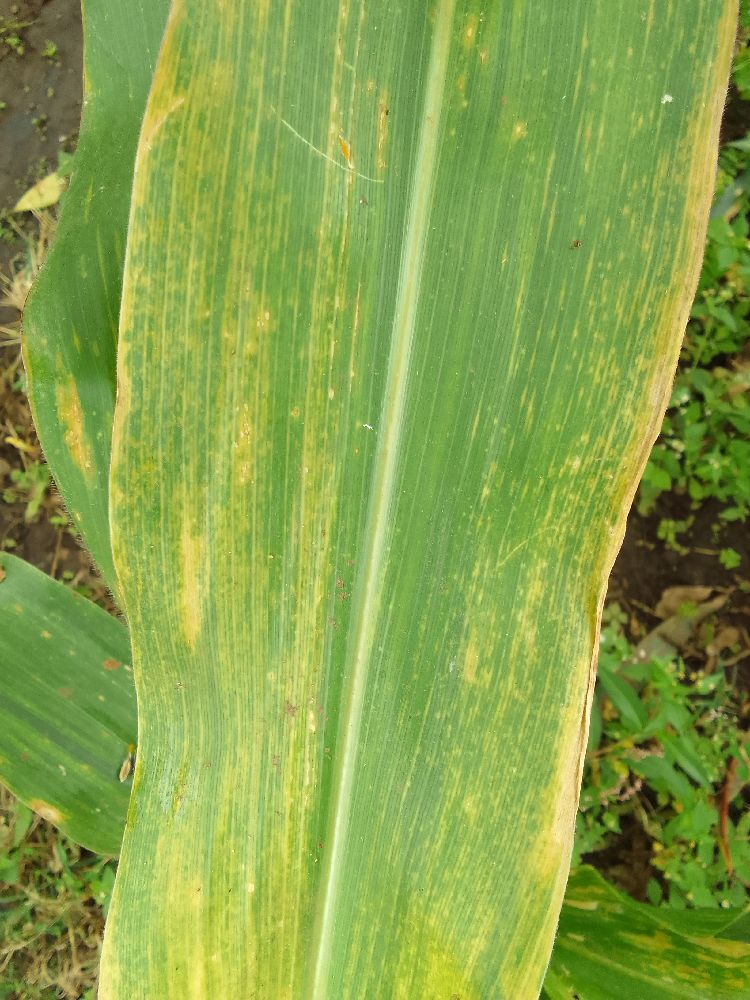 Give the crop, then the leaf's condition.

maize, maize lethal necrosis
